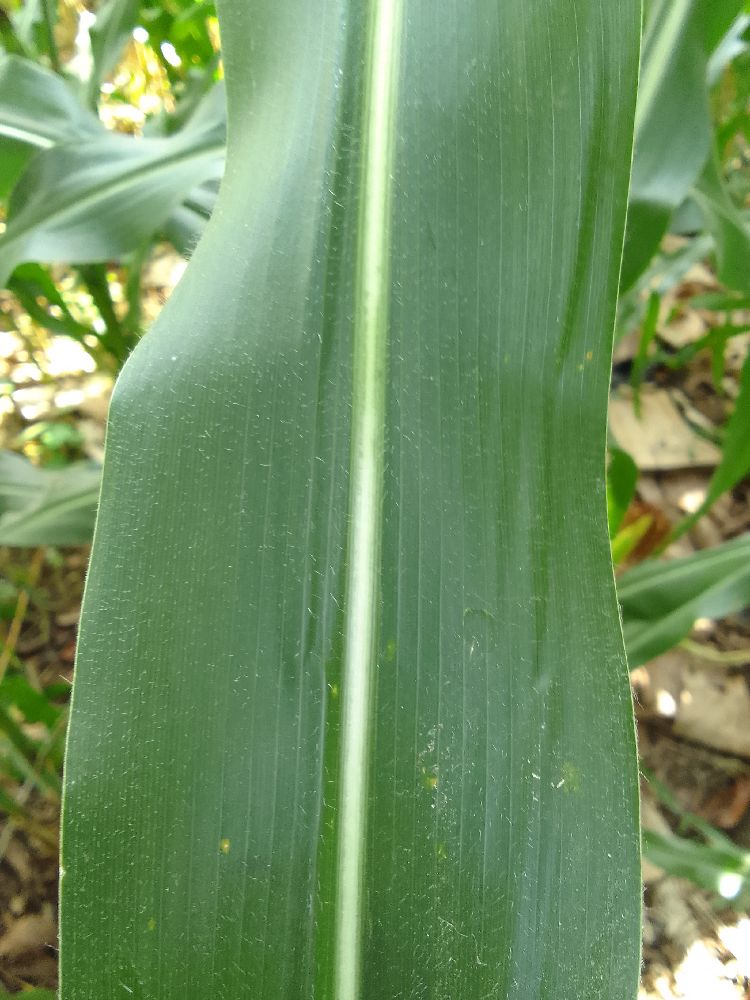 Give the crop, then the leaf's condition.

maize, healthy
